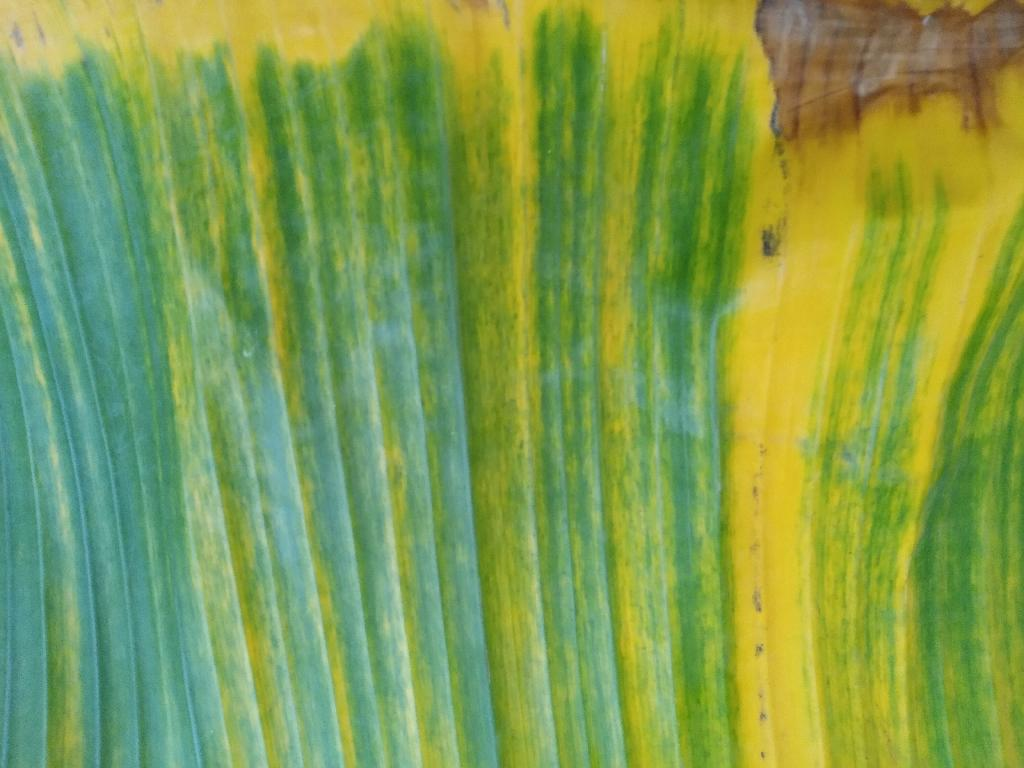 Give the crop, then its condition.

banana, fusarium wilt race 1
